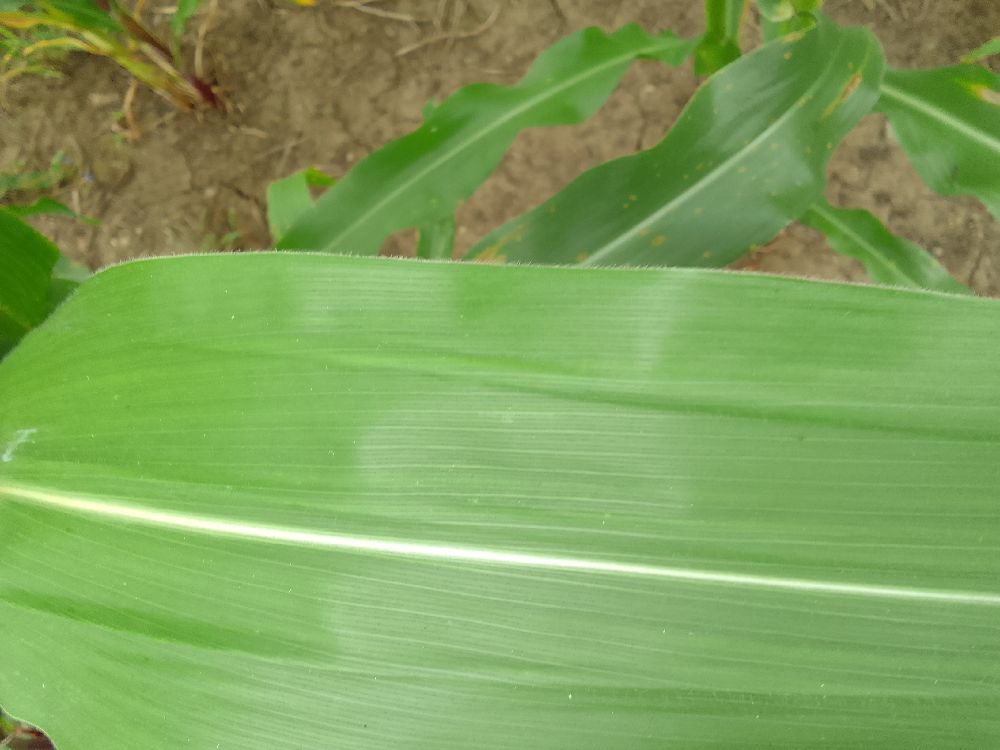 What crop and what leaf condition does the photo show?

maize, healthy
